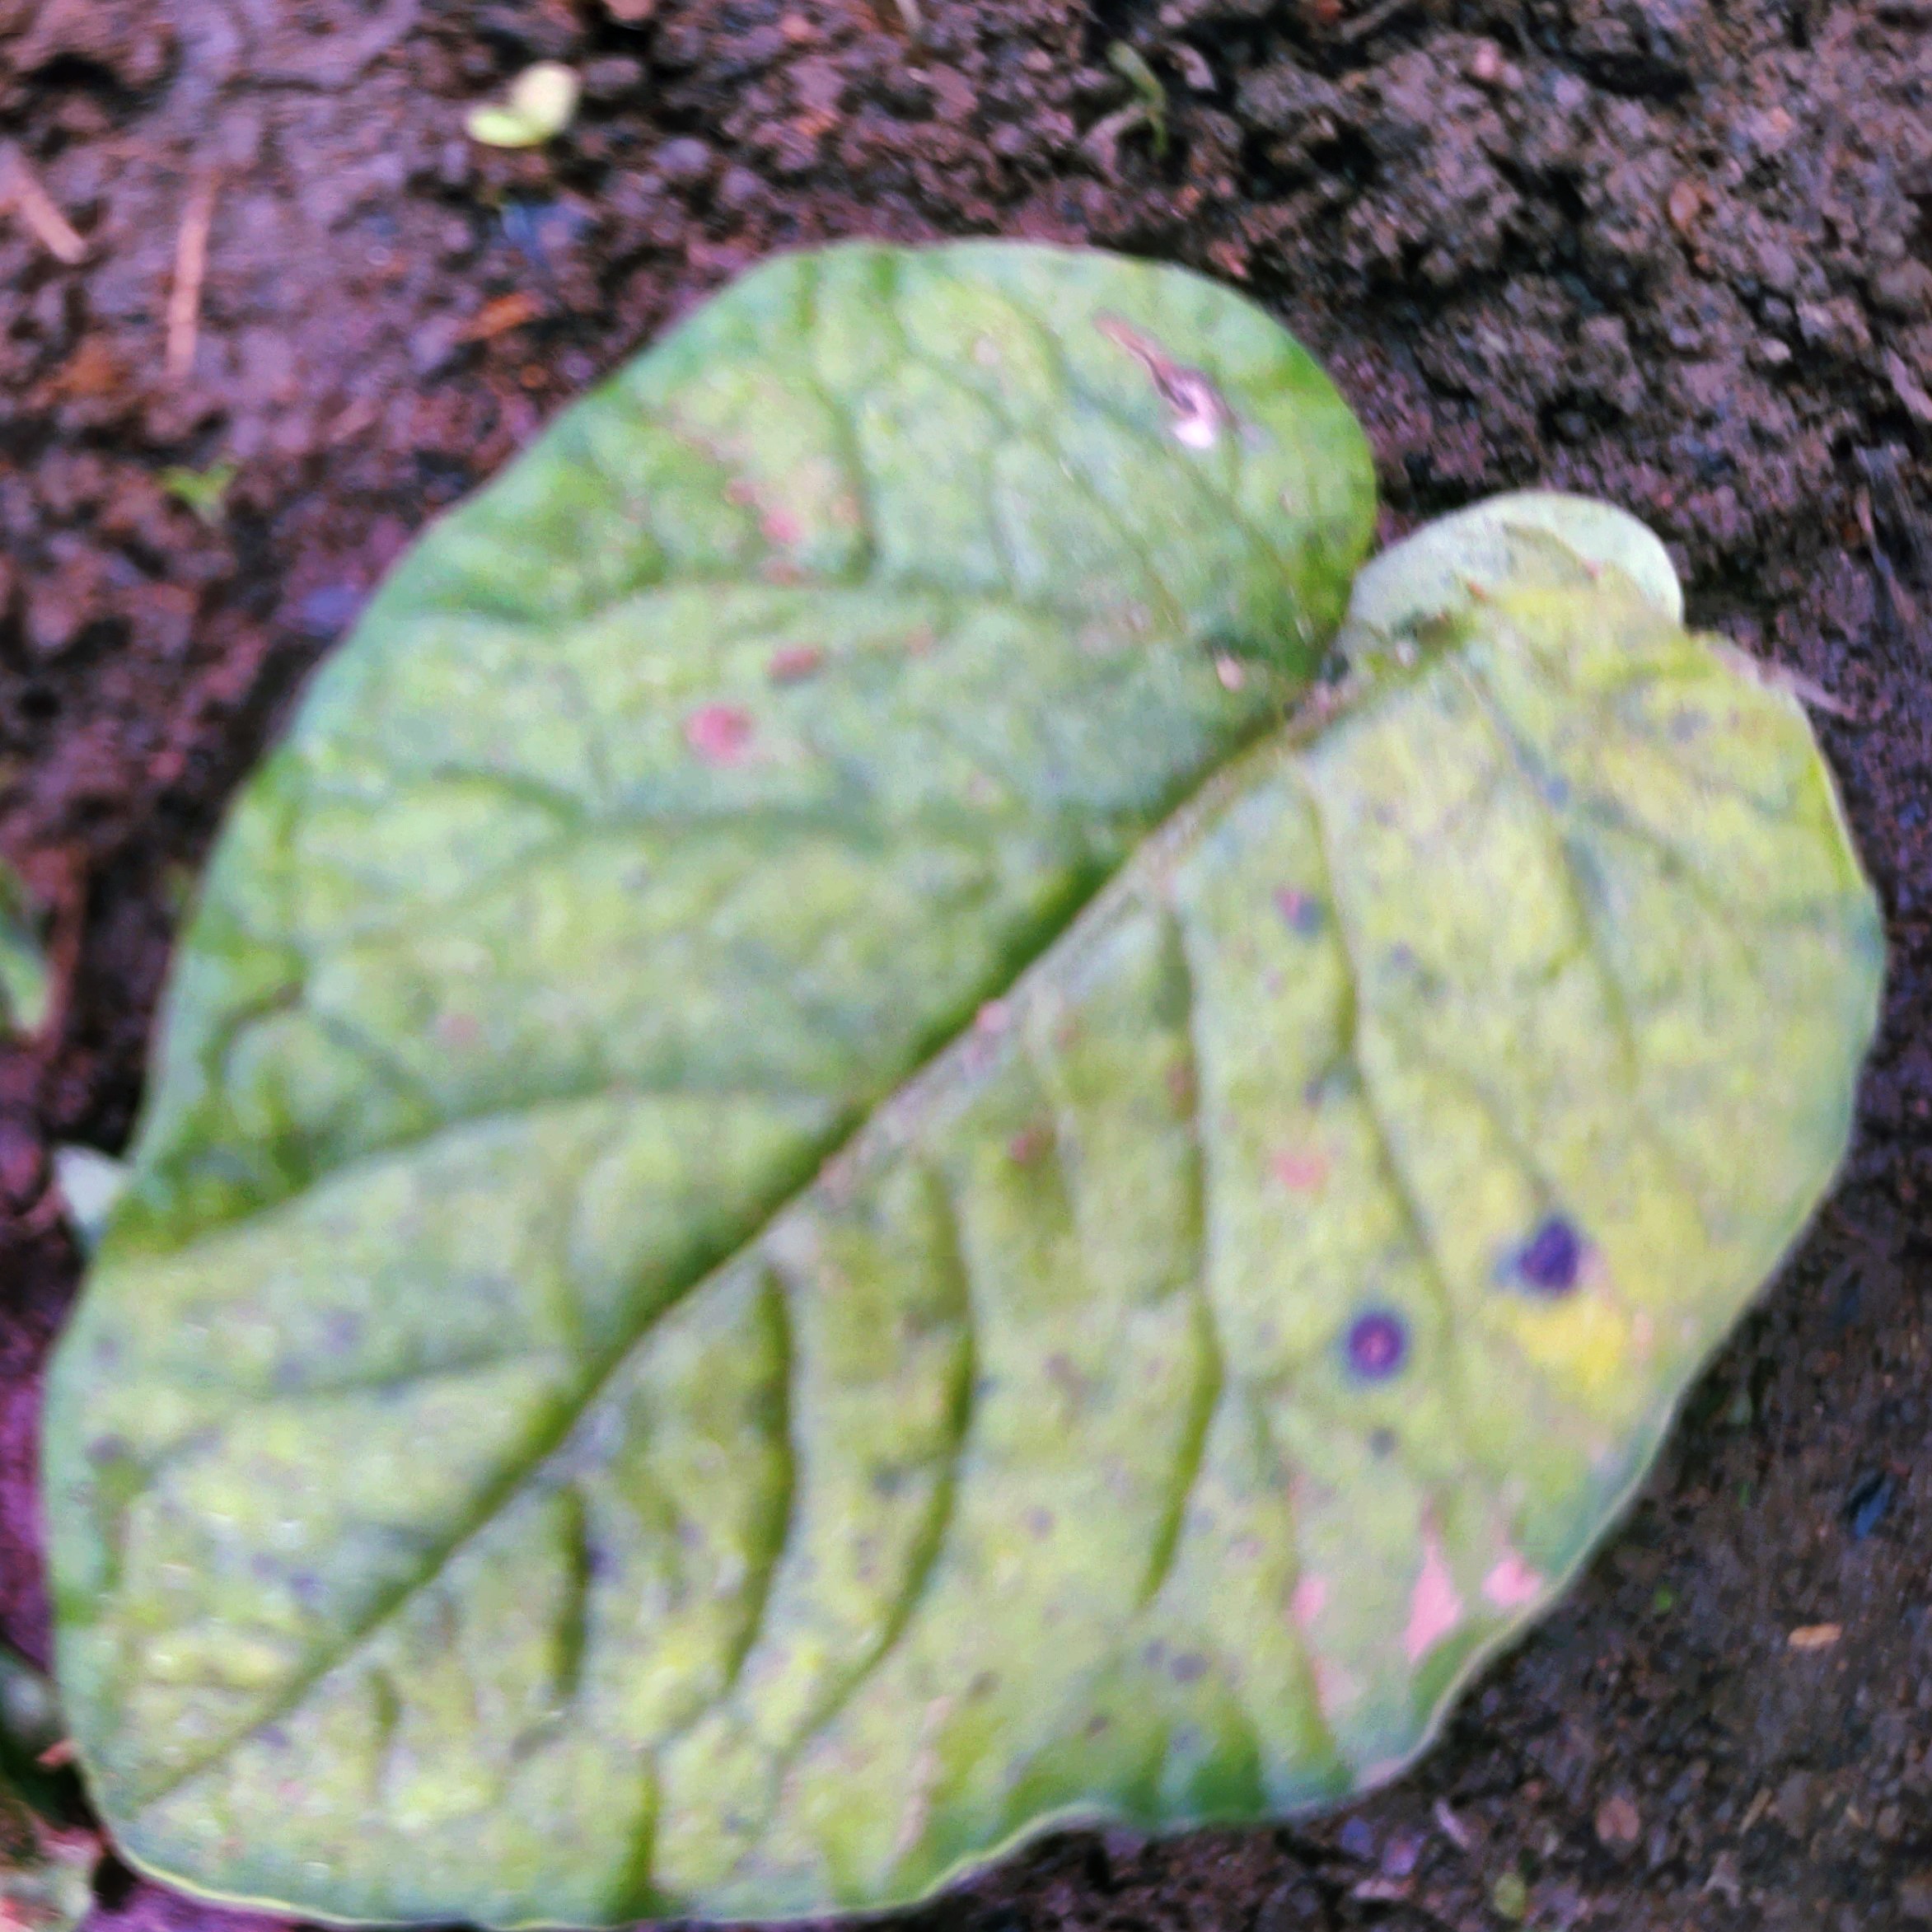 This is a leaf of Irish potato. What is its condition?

late blight
